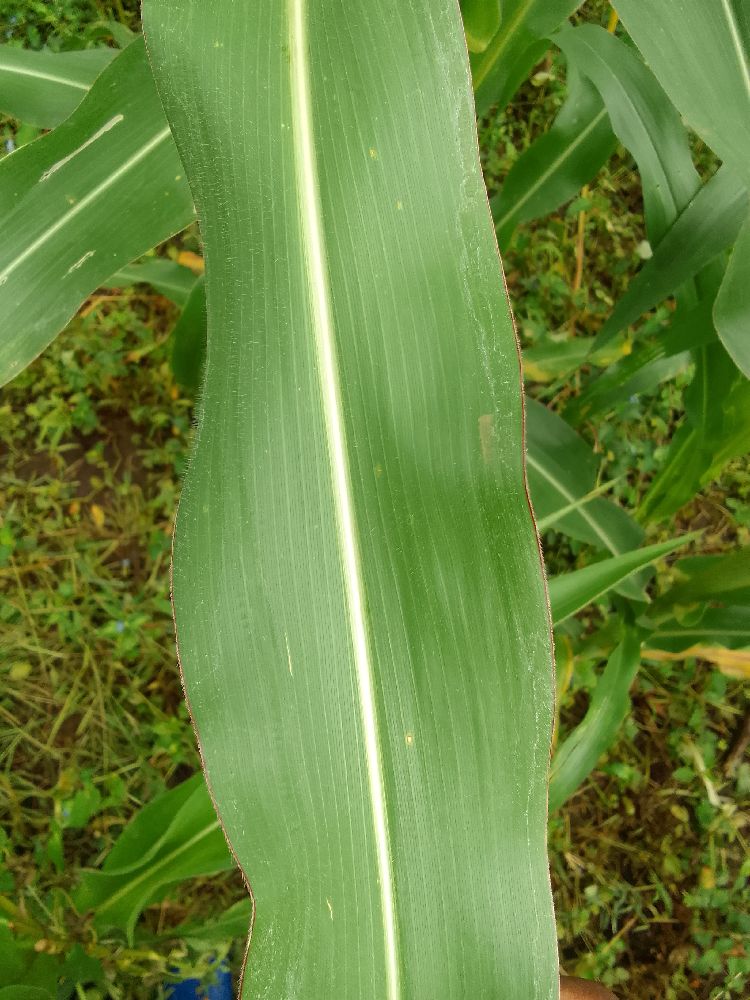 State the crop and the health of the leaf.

maize, healthy
